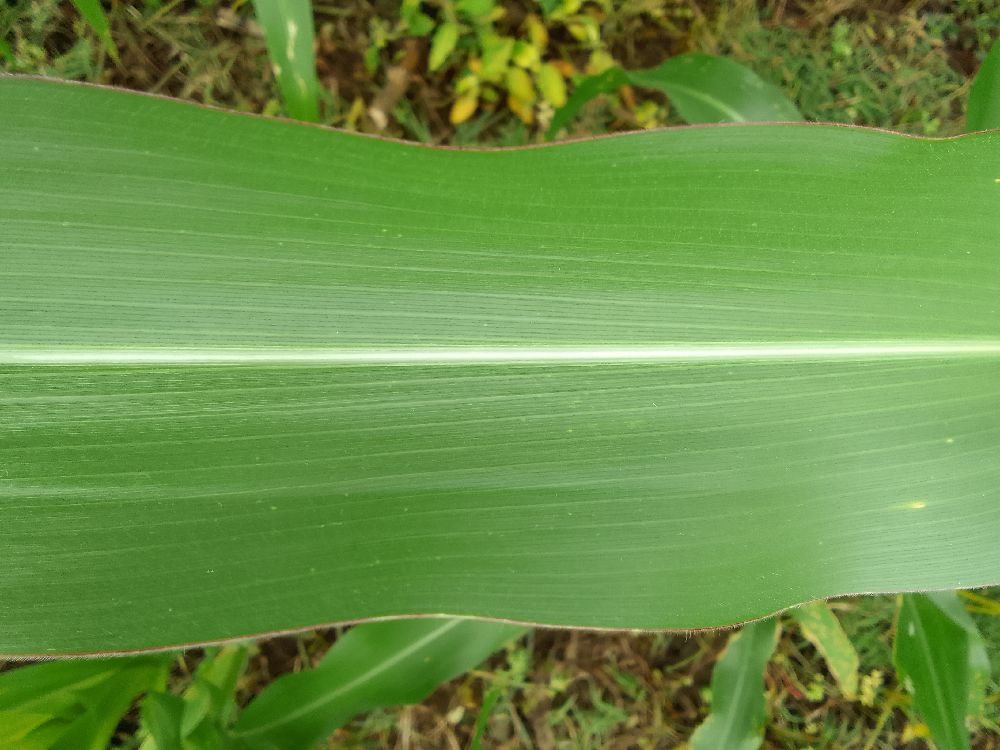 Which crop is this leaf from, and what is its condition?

maize, healthy
